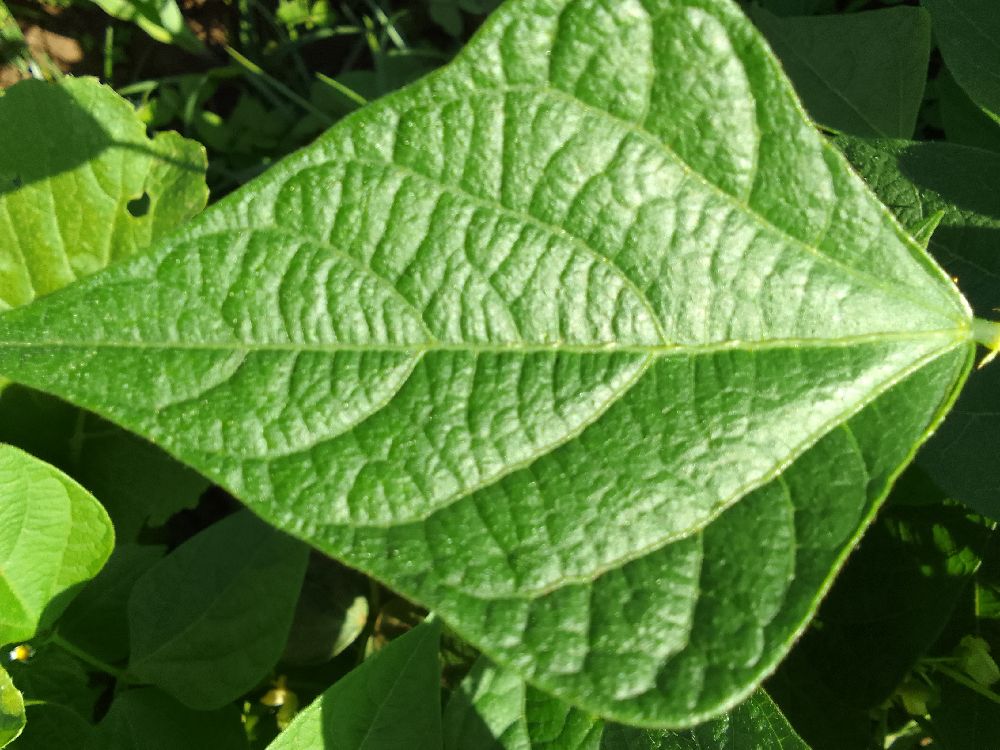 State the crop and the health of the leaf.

common bean, healthy
